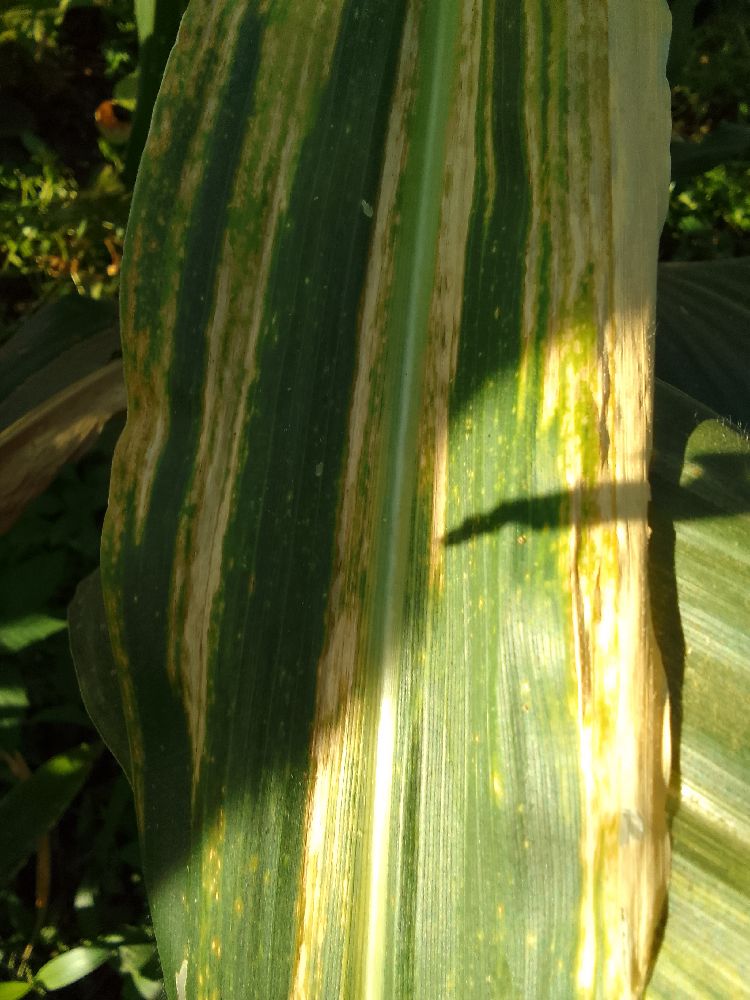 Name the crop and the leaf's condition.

maize, maize lethal necrosis
